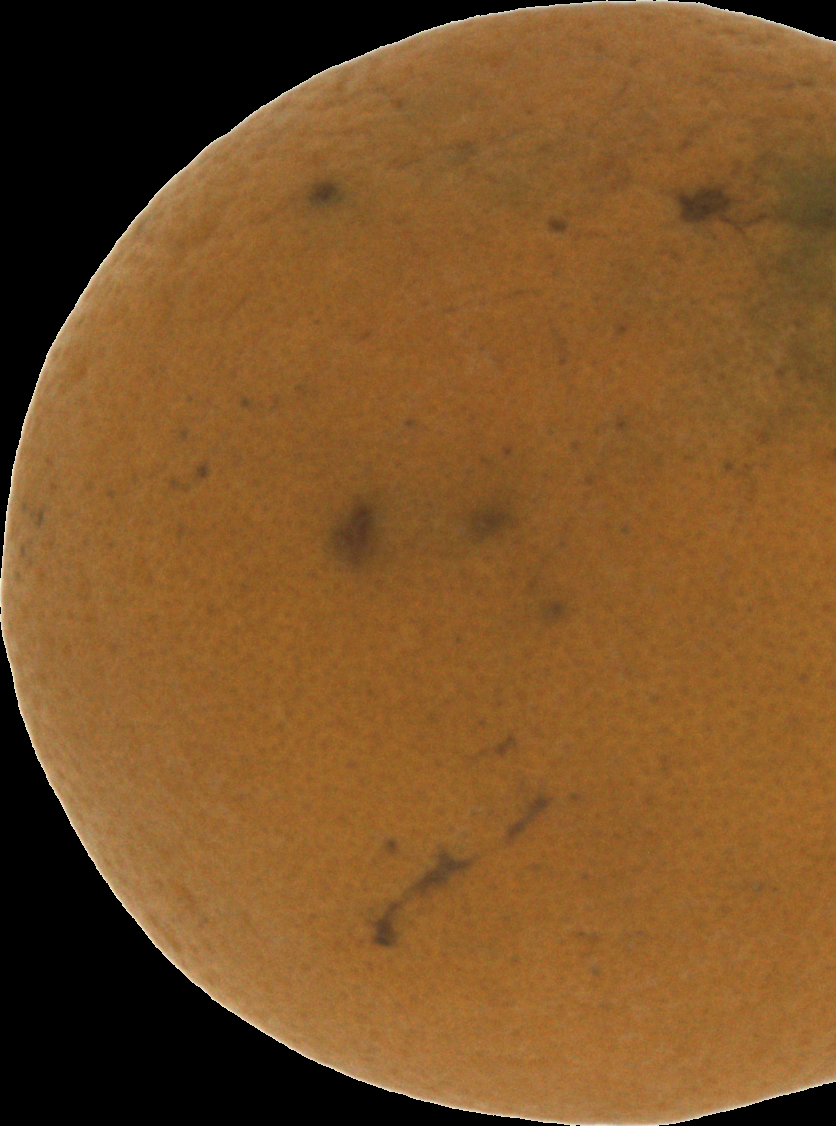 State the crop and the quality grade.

orange, bad
